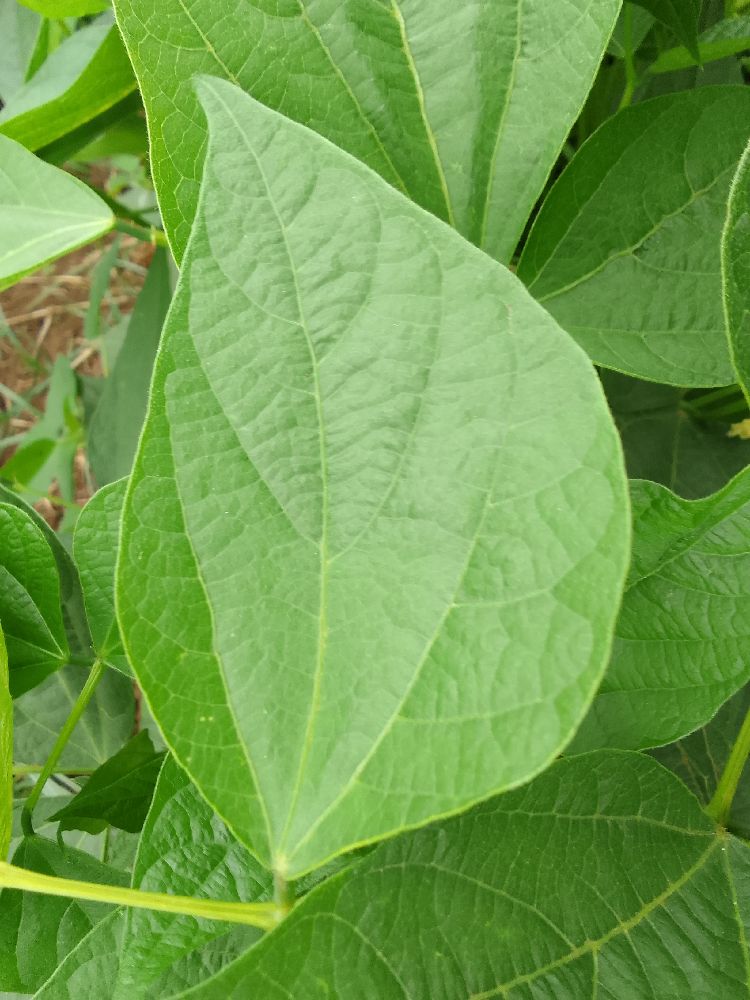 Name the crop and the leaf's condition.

common bean, healthy
